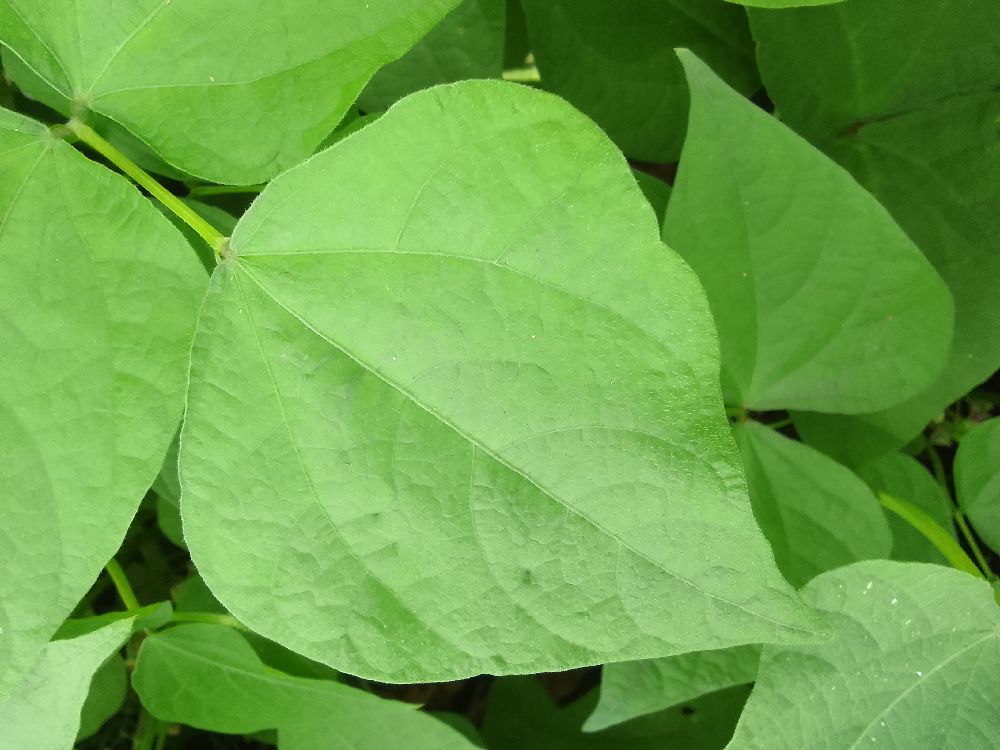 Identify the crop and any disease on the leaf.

common bean, healthy
